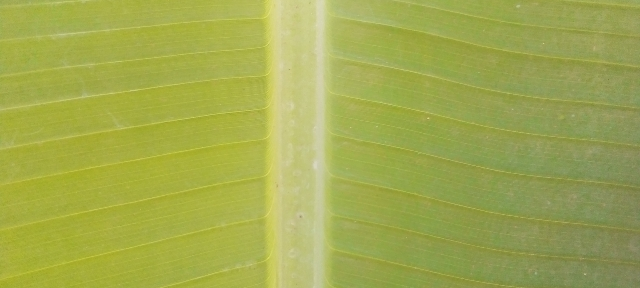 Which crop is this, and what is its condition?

banana, healthy
